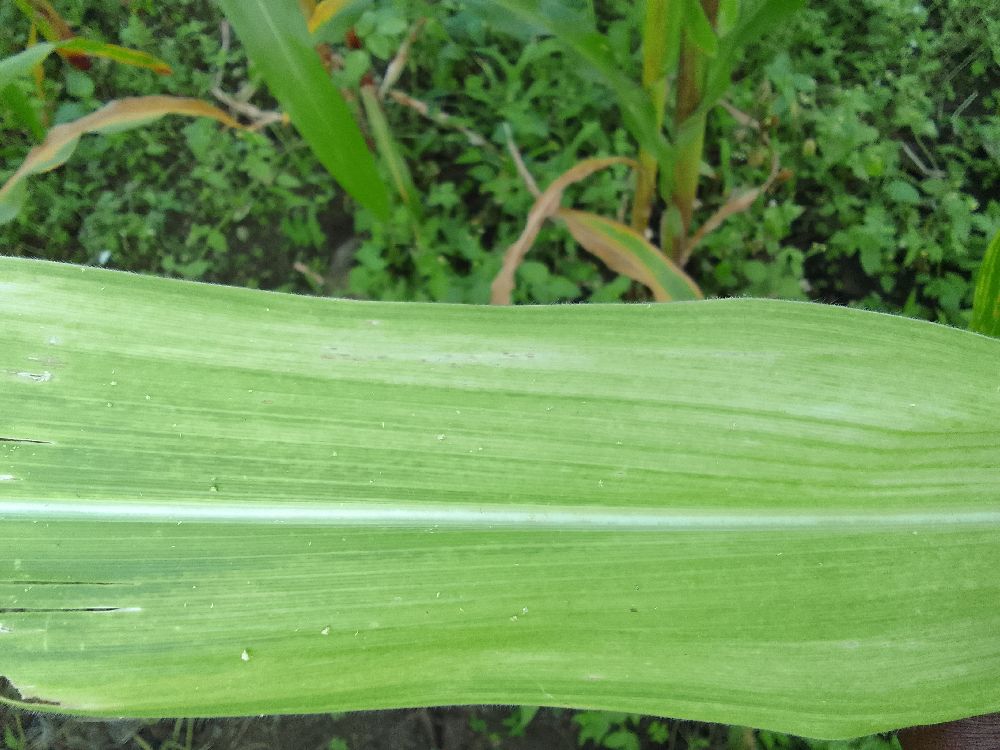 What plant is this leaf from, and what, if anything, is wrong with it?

maize, maize lethal necrosis
